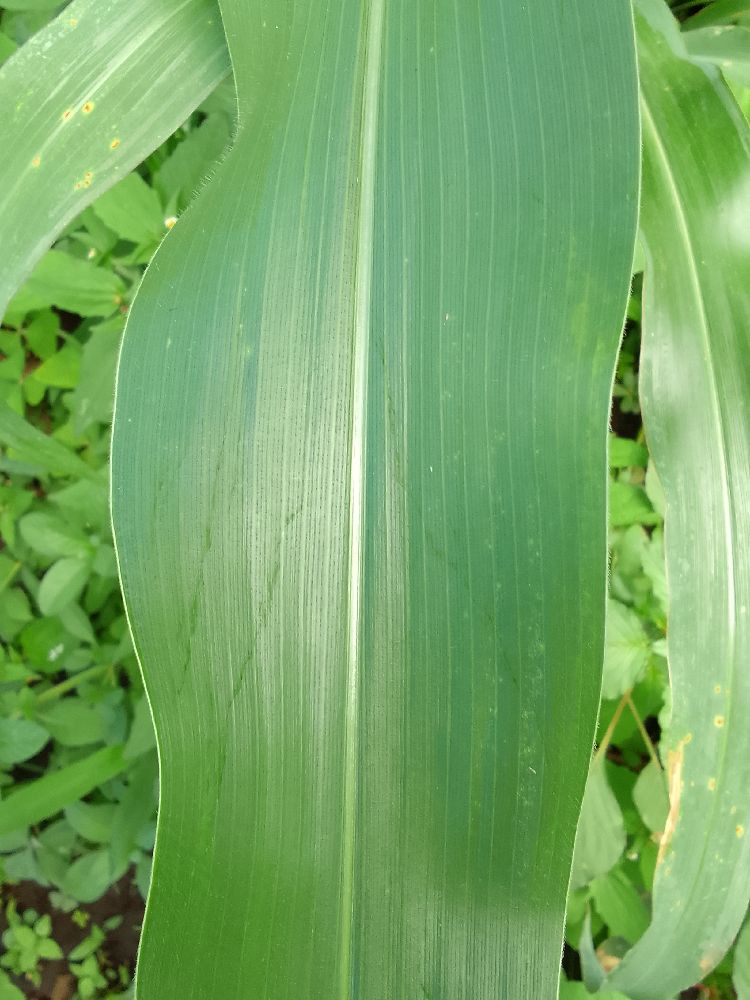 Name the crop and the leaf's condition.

maize, healthy
